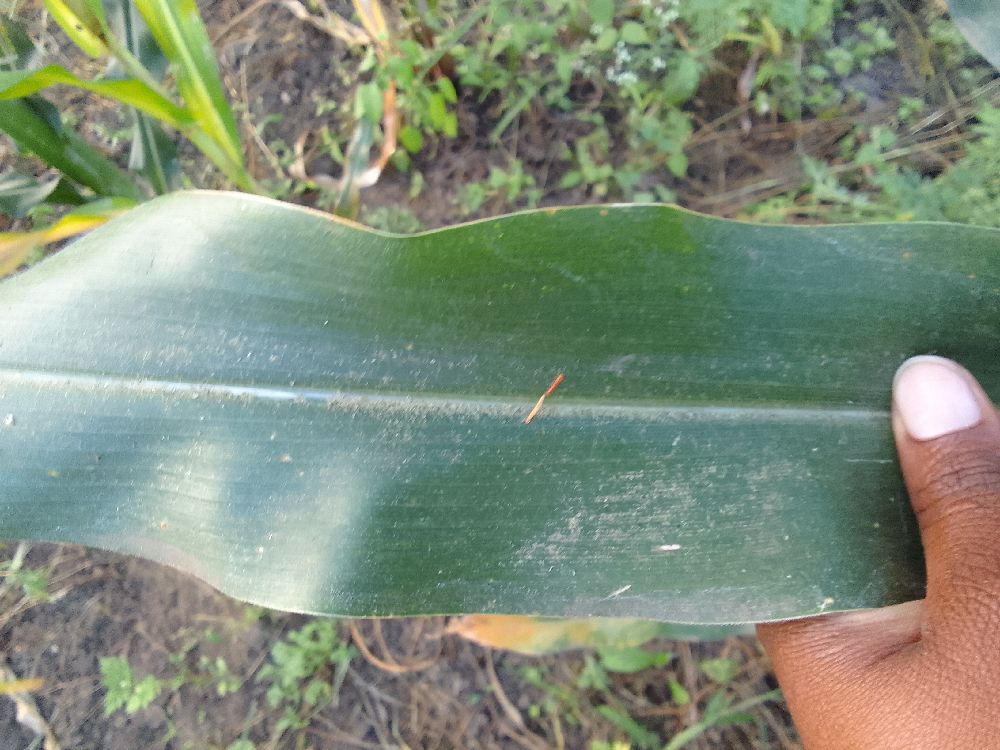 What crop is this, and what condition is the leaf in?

maize, healthy
